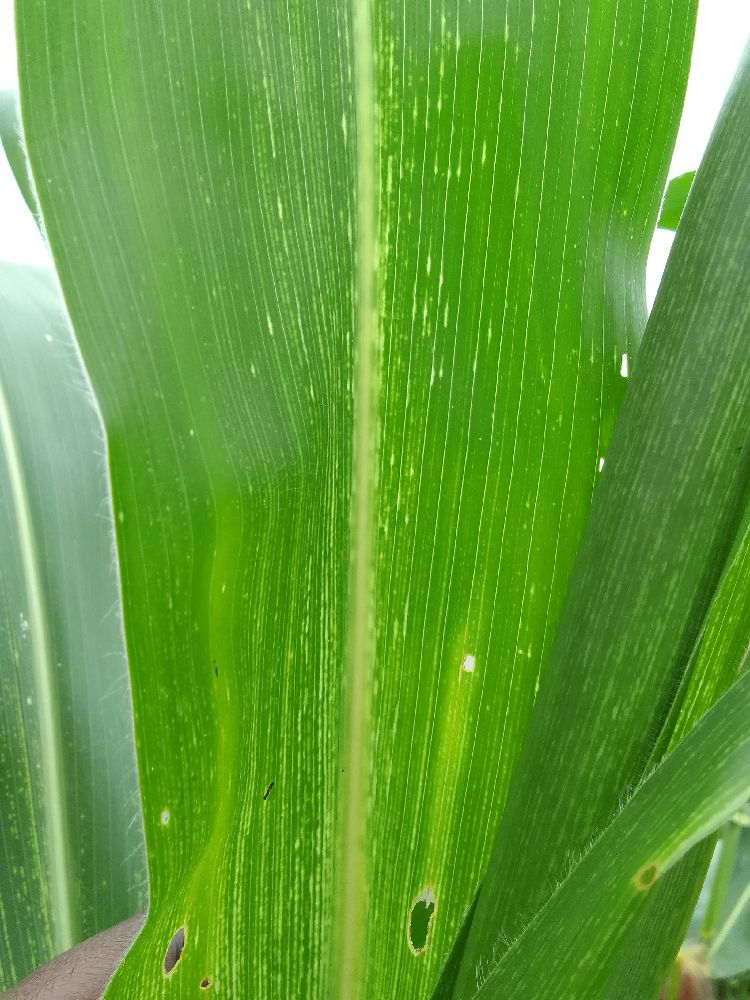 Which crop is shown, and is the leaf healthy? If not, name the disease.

maize, maize streak virus
